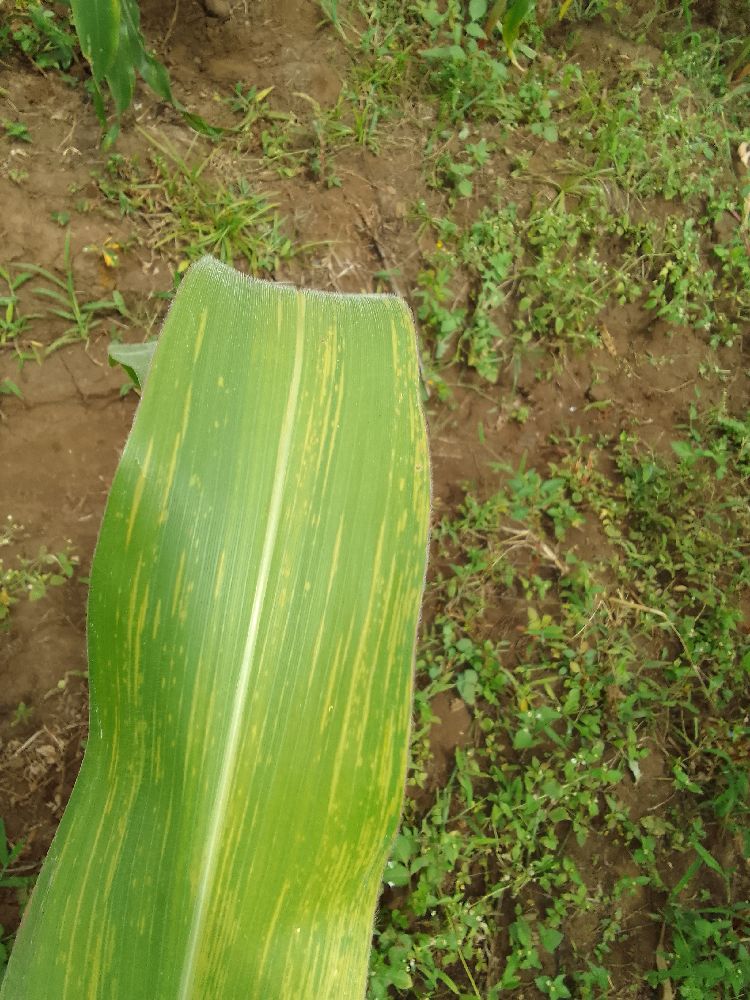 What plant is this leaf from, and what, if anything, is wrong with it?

maize, maize lethal necrosis
